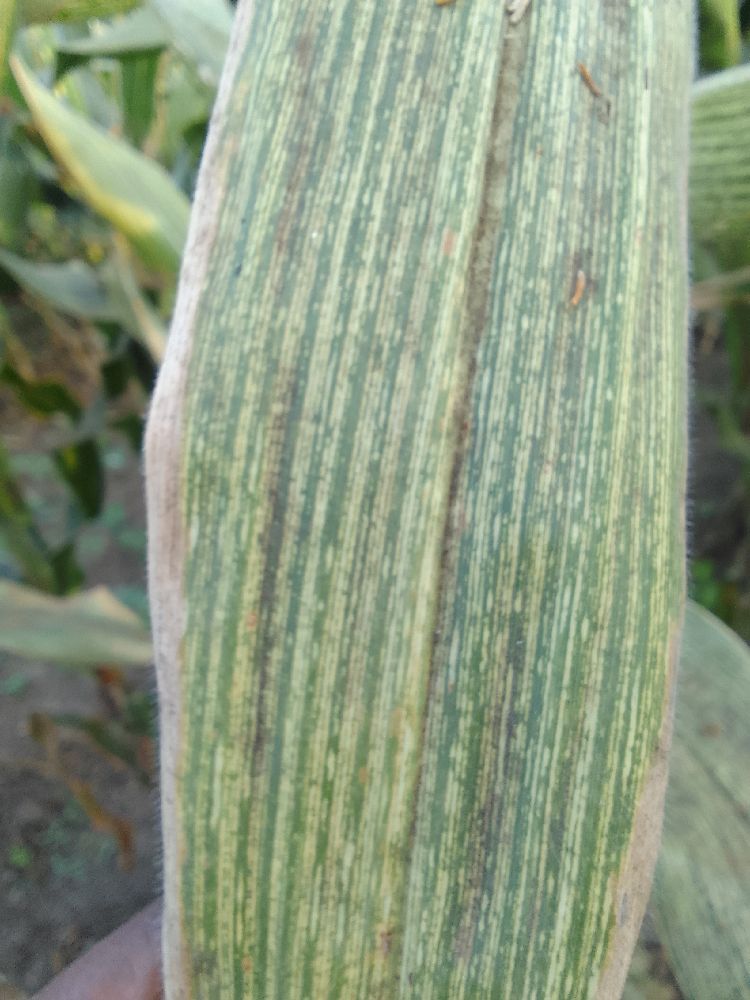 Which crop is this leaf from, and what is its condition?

maize, maize streak virus
